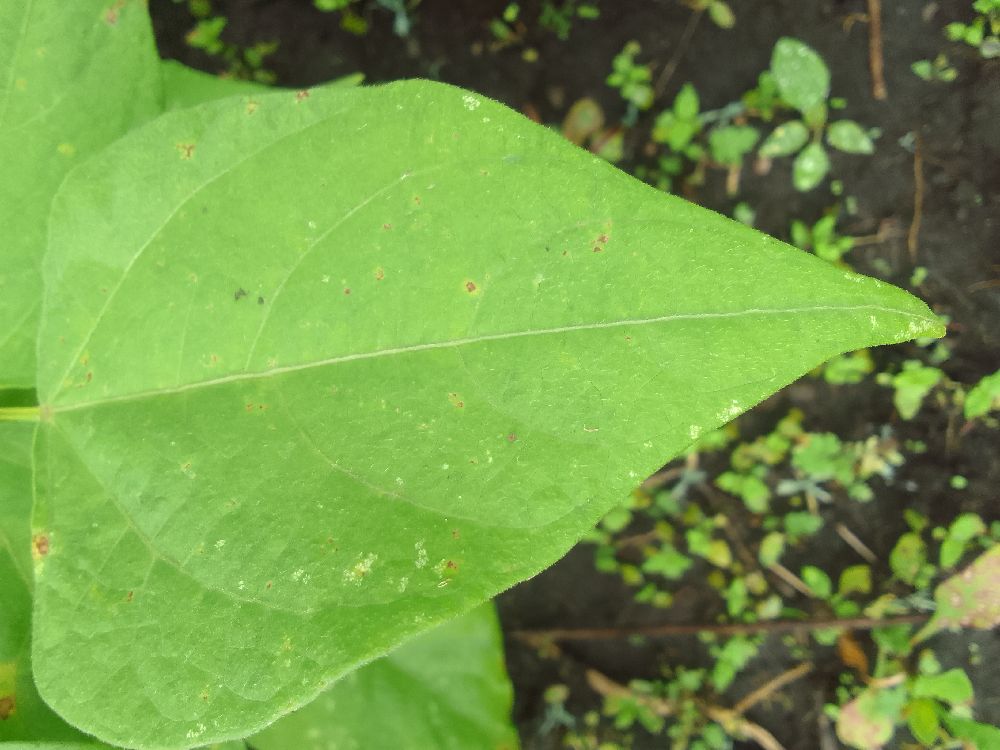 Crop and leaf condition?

common bean, healthy
